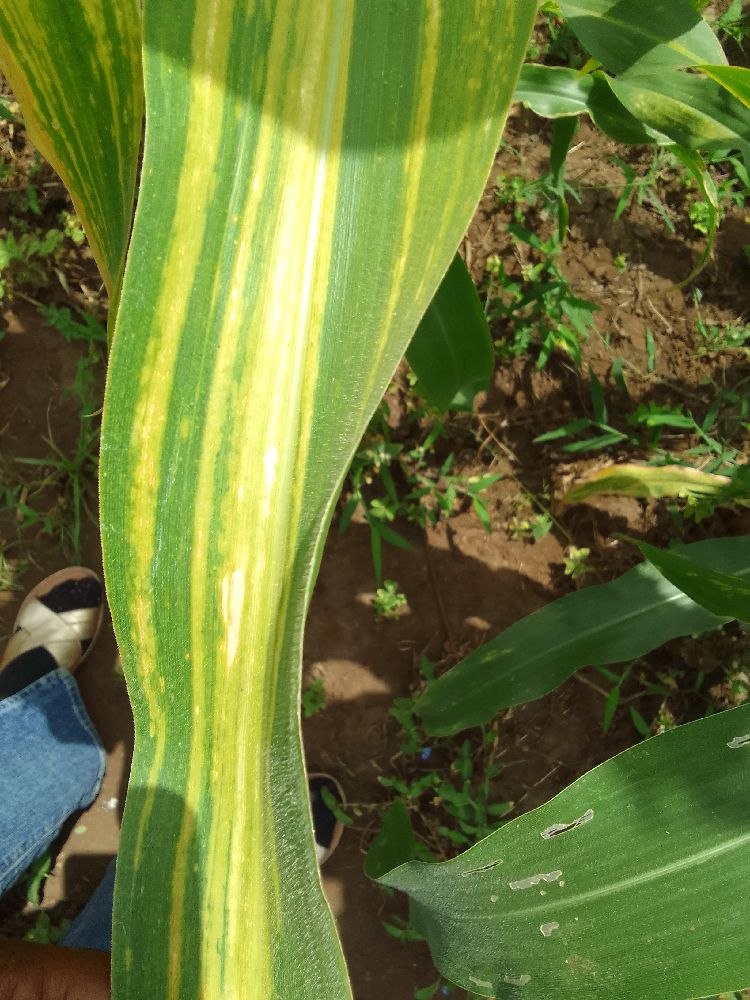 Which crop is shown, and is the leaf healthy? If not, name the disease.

maize, maize lethal necrosis
